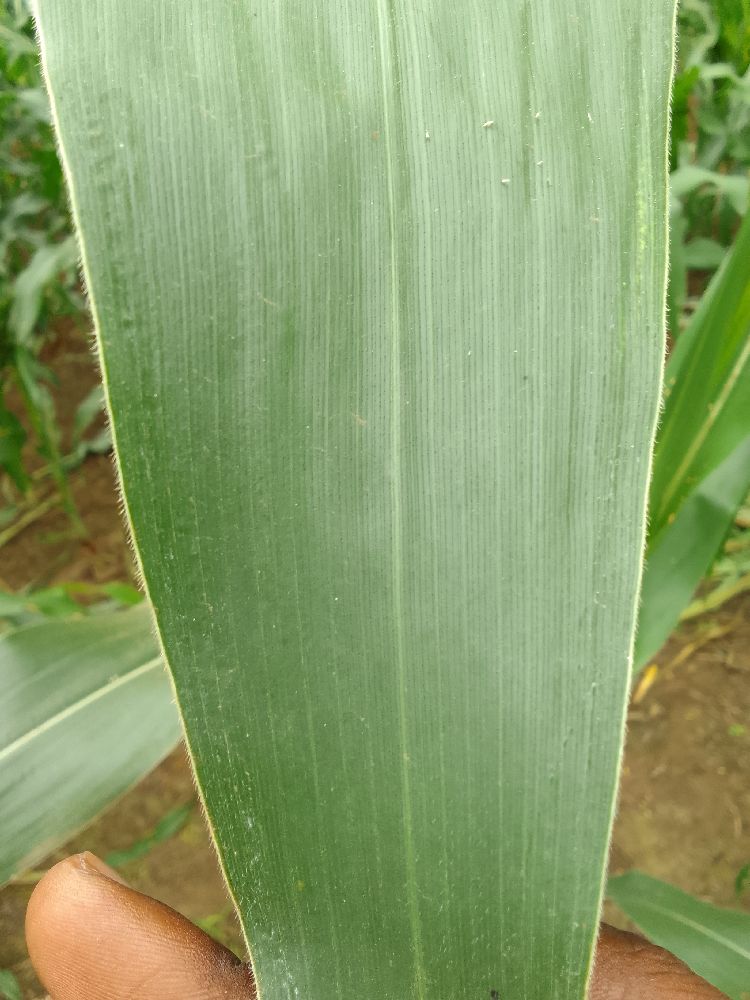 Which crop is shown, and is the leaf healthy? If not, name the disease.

maize, healthy
